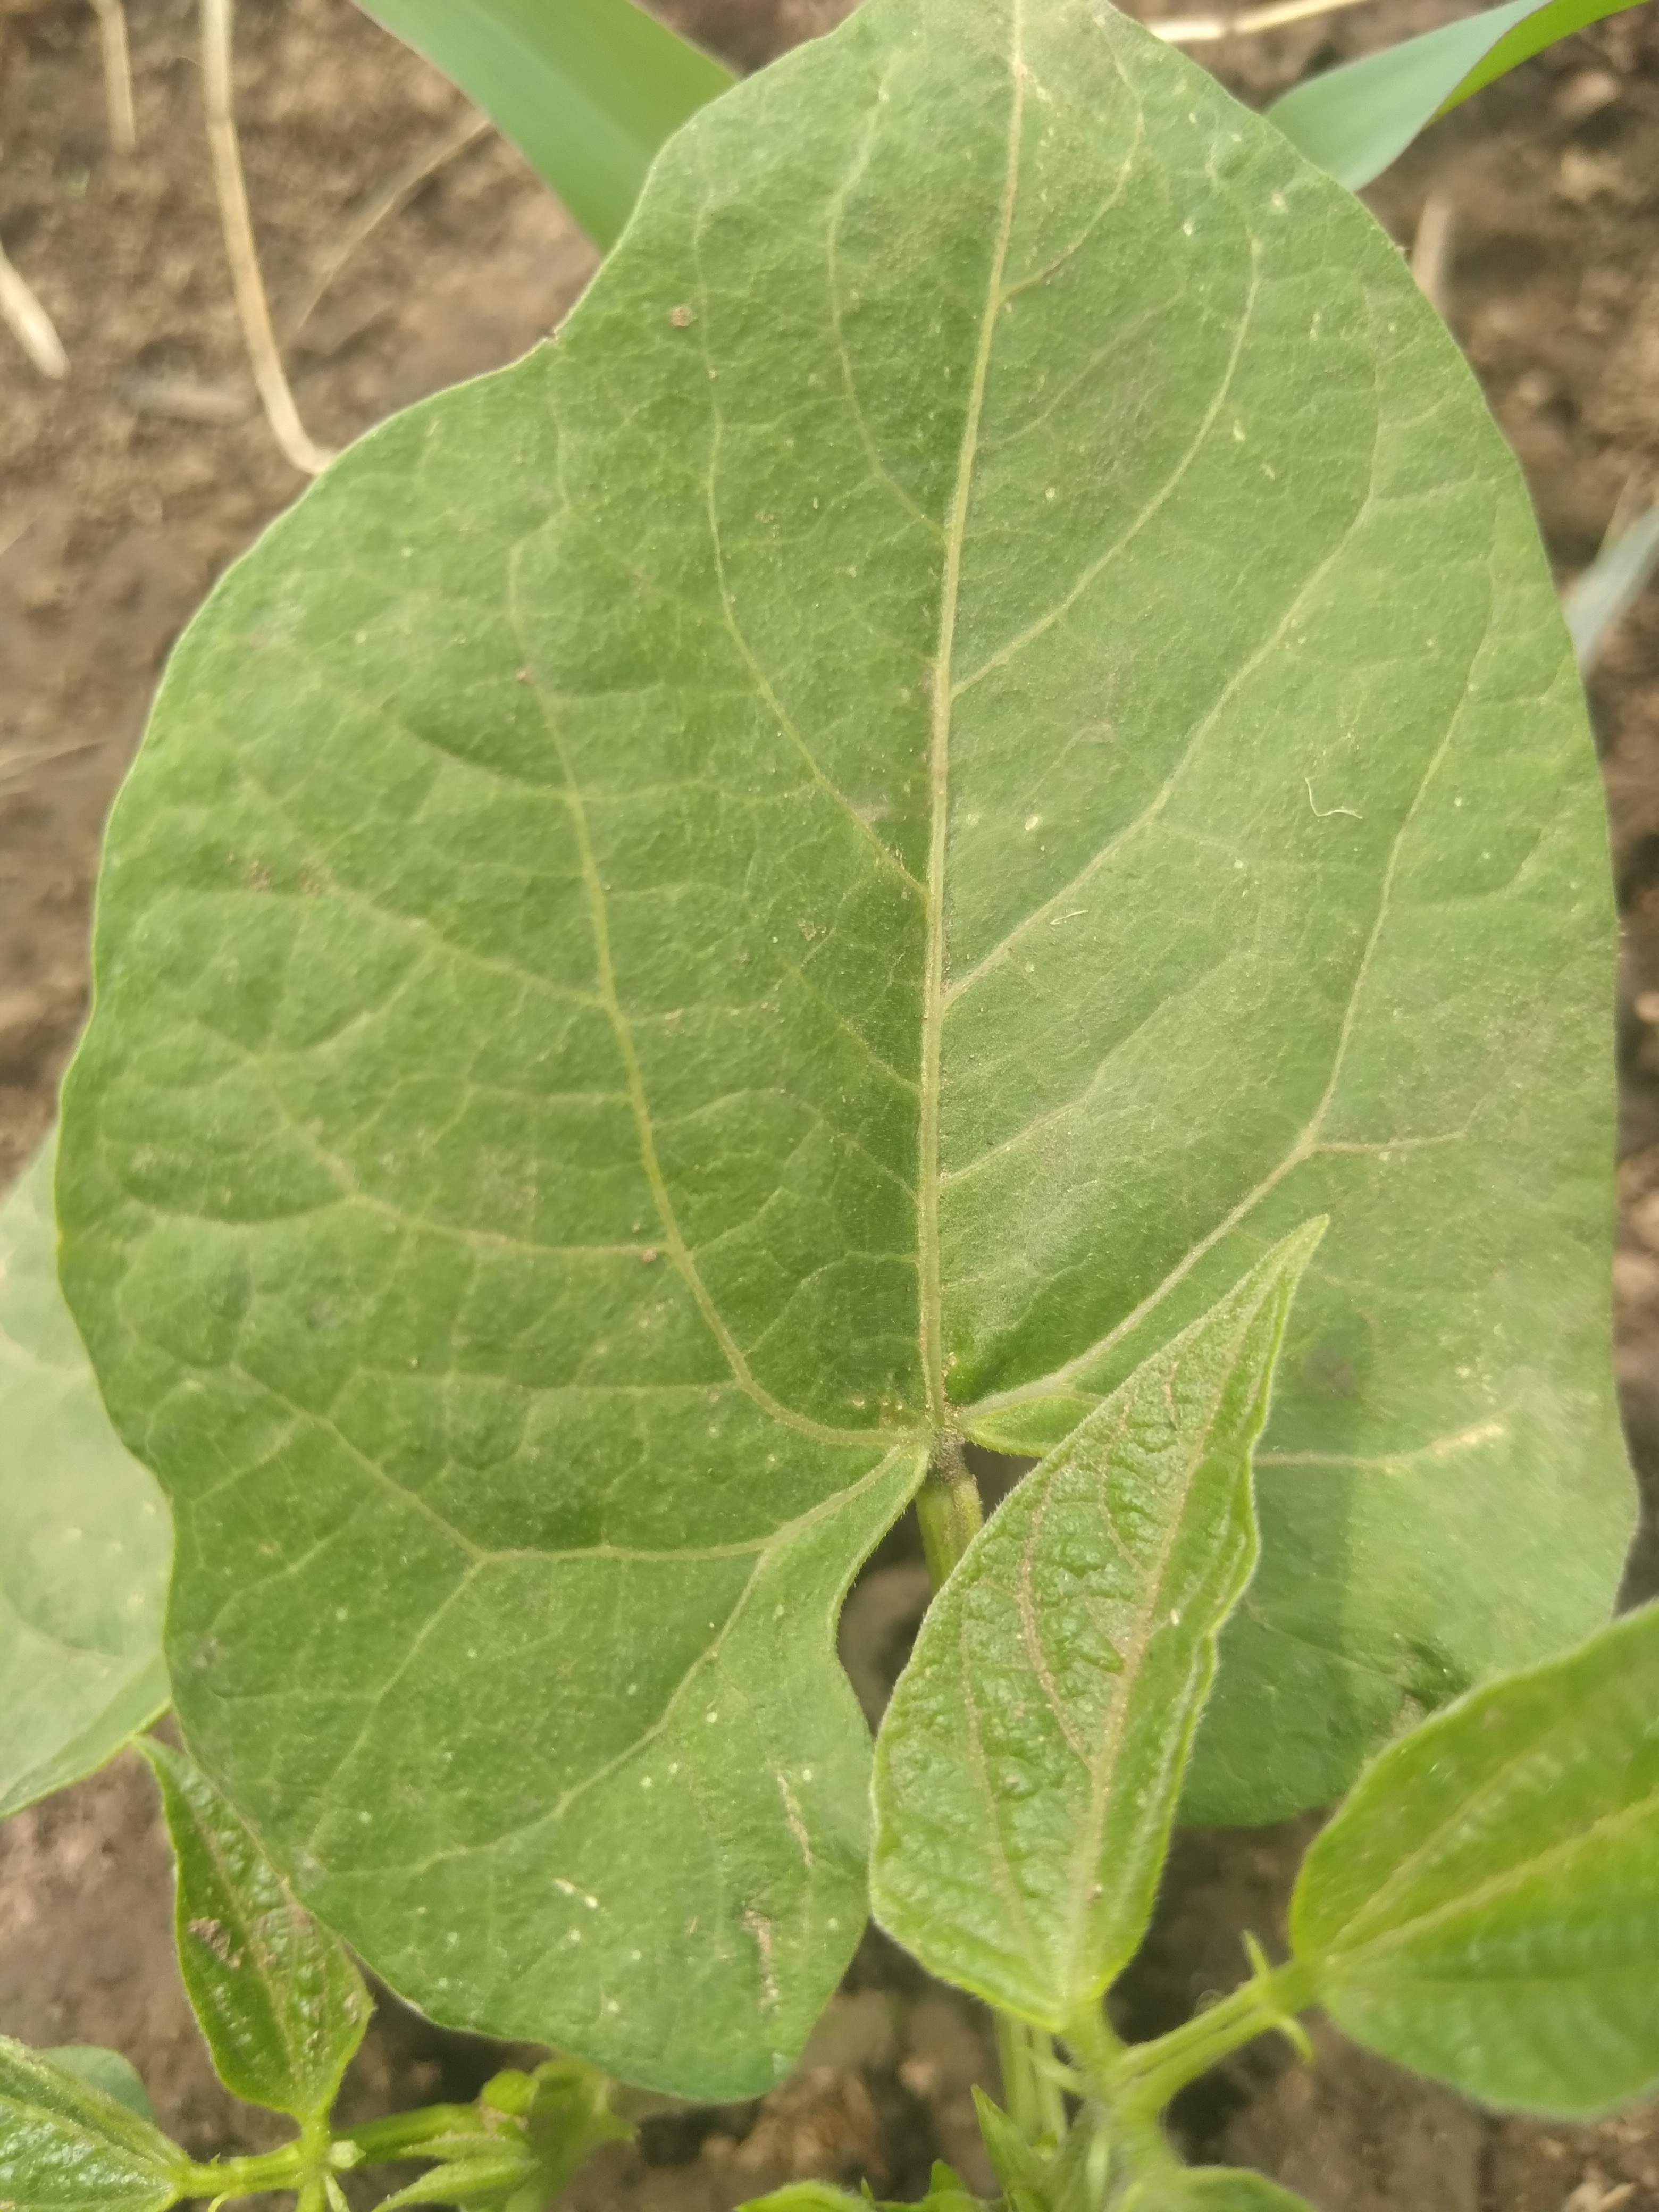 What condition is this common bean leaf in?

healthy
